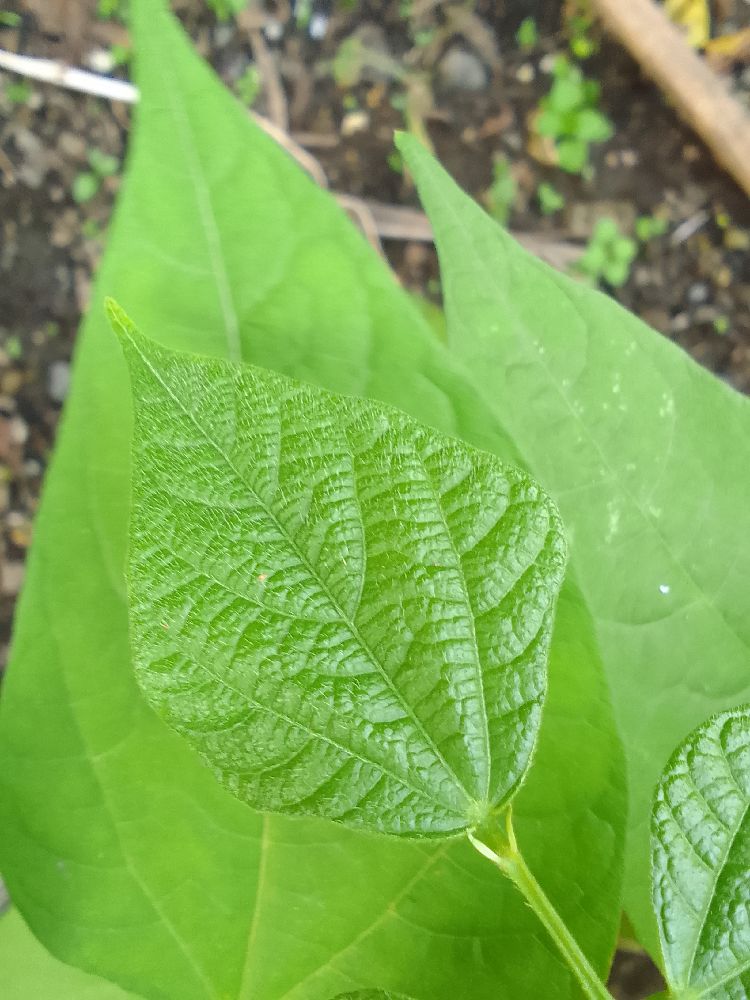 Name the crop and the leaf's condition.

common bean, healthy
